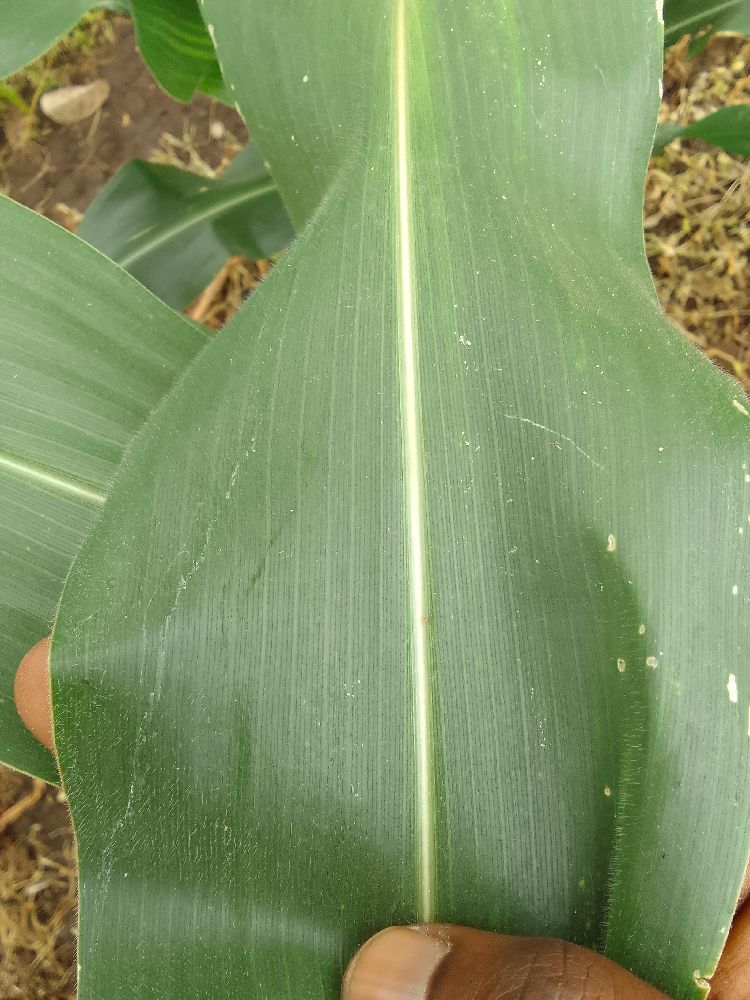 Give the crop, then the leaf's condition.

maize, healthy
